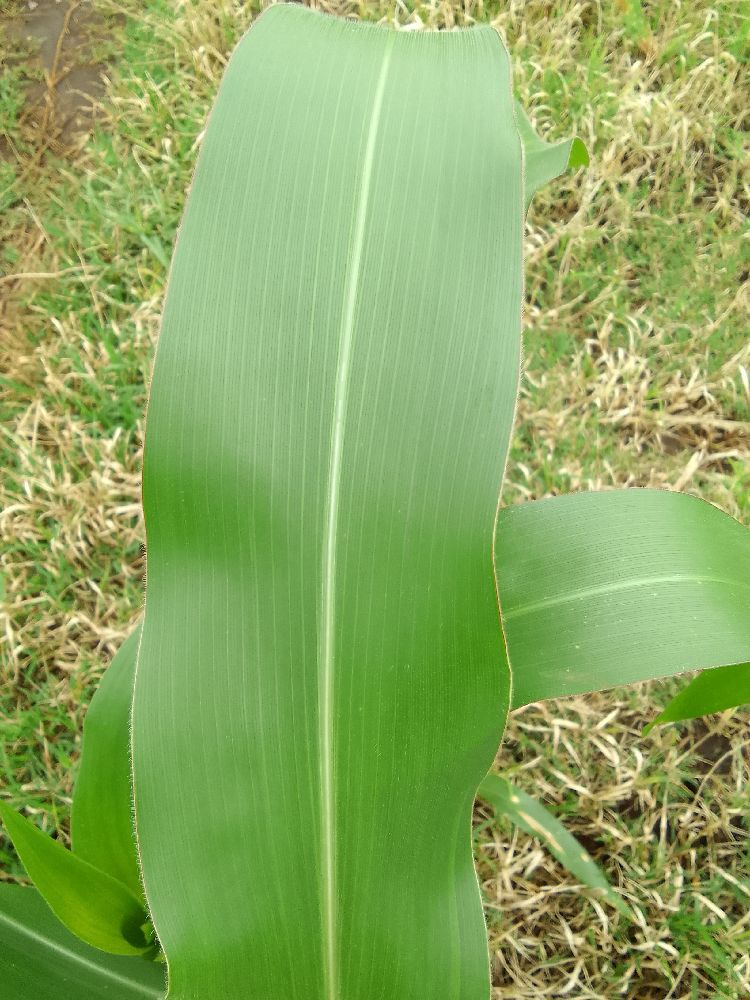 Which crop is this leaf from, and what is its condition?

maize, healthy
